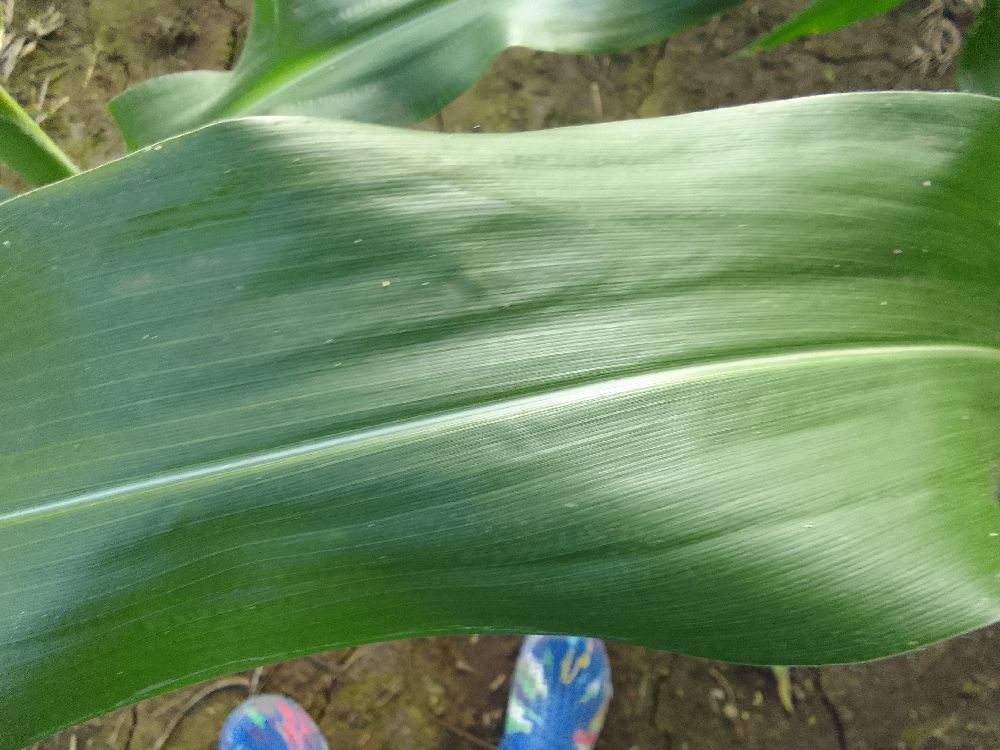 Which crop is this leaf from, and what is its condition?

maize, healthy
